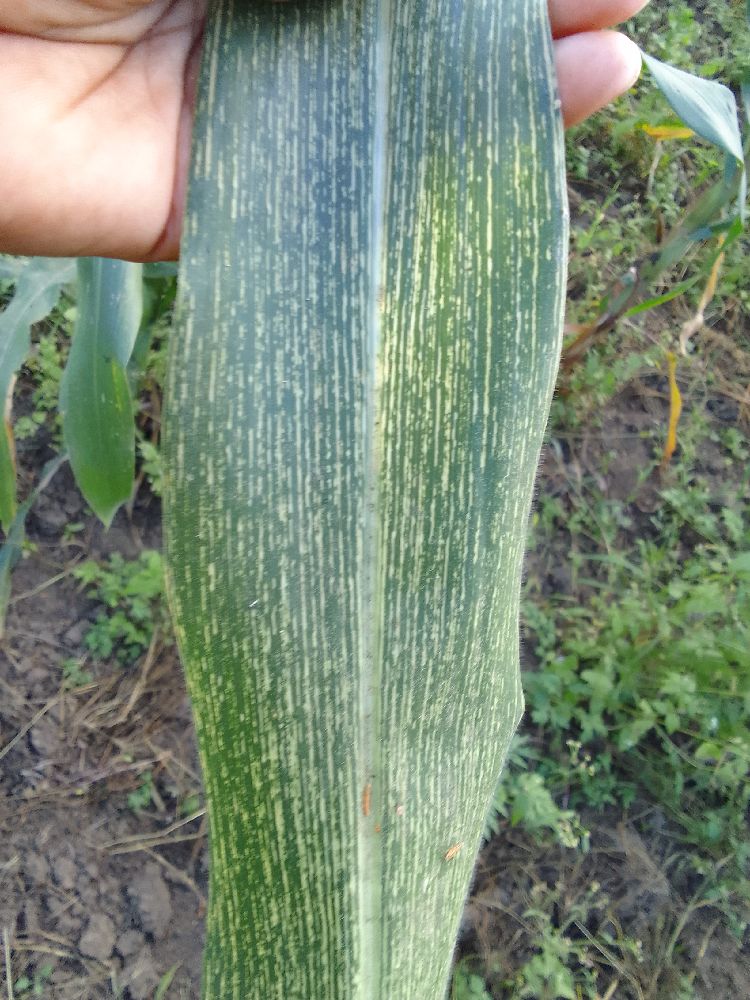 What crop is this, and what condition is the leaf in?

maize, maize streak virus
